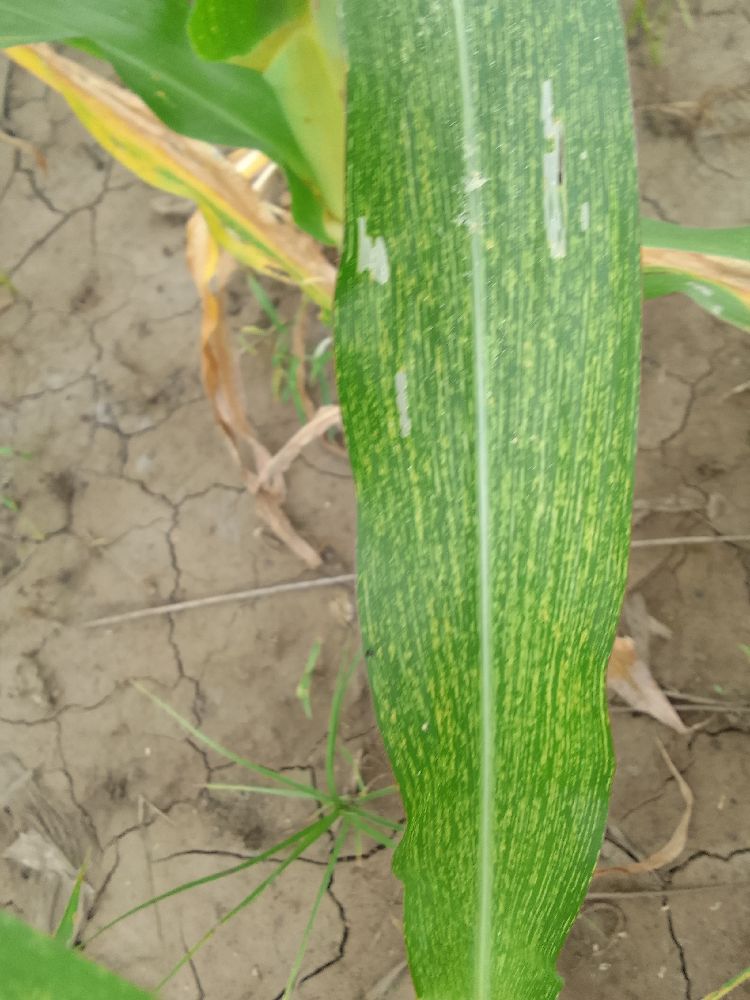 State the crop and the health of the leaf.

maize, maize streak virus
